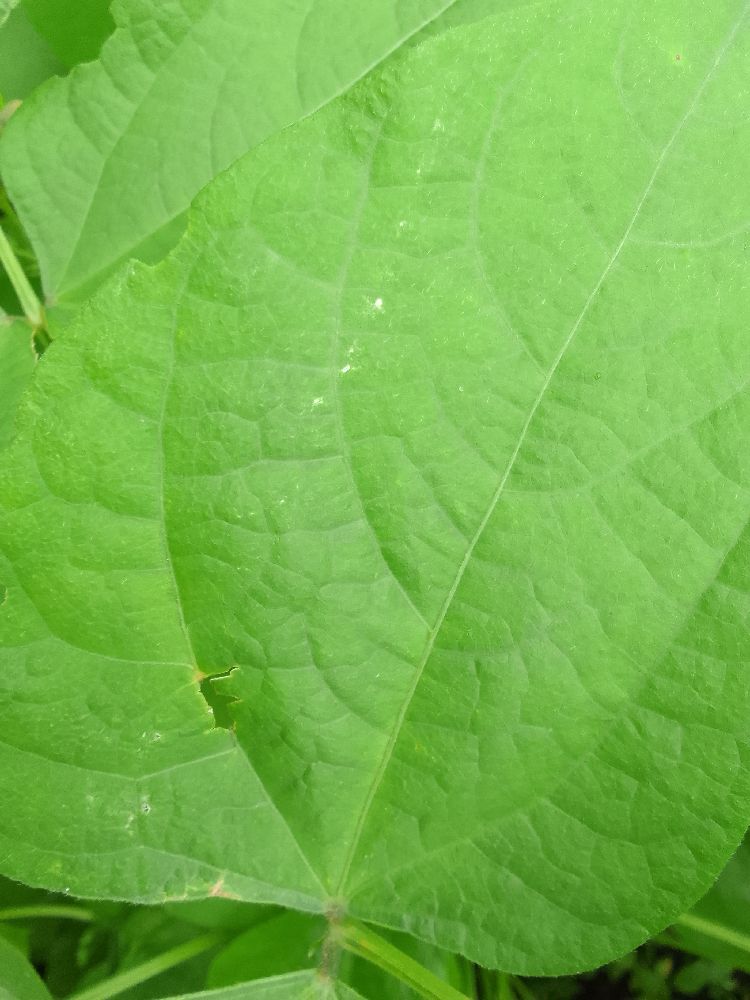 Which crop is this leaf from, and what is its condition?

common bean, healthy
